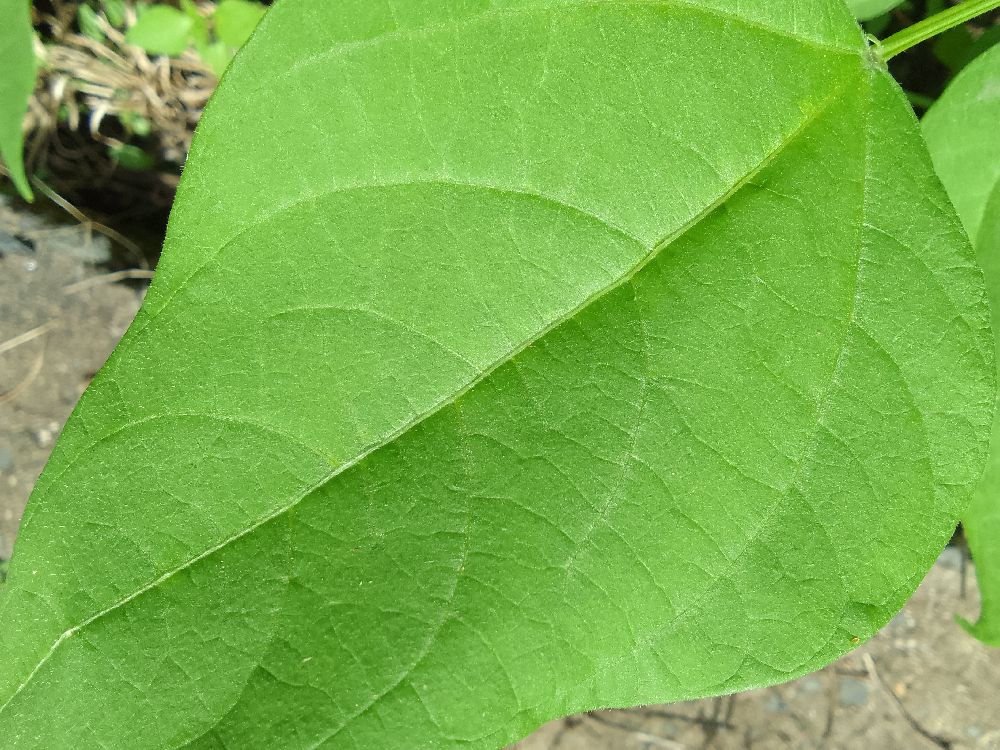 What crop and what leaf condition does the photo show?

common bean, healthy
